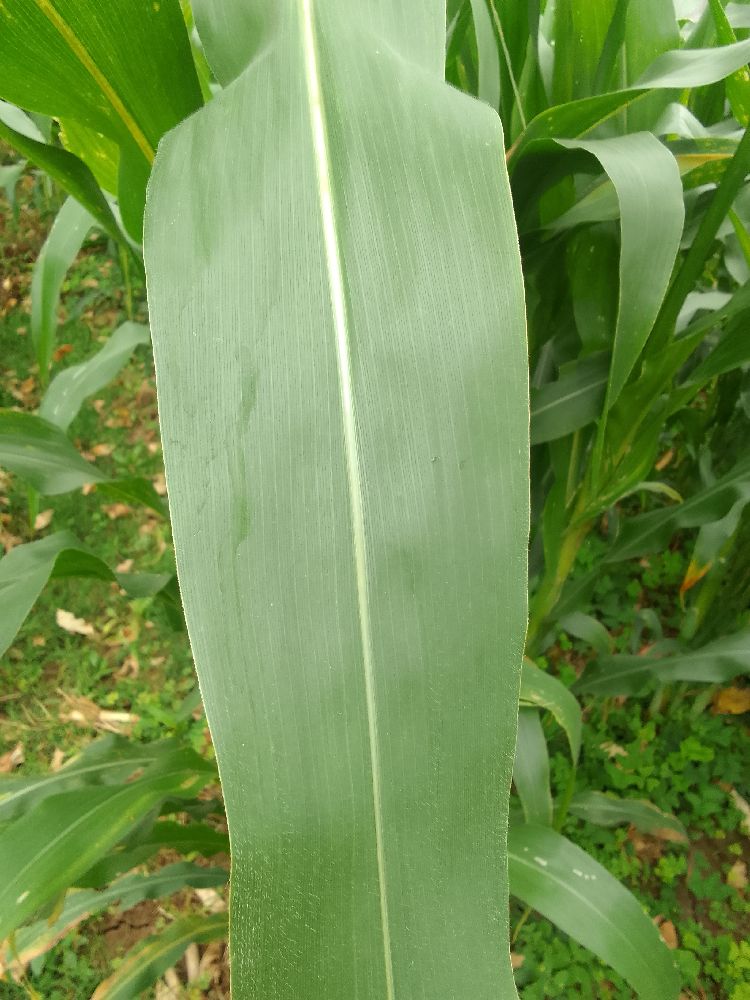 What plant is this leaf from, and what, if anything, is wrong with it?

maize, healthy
